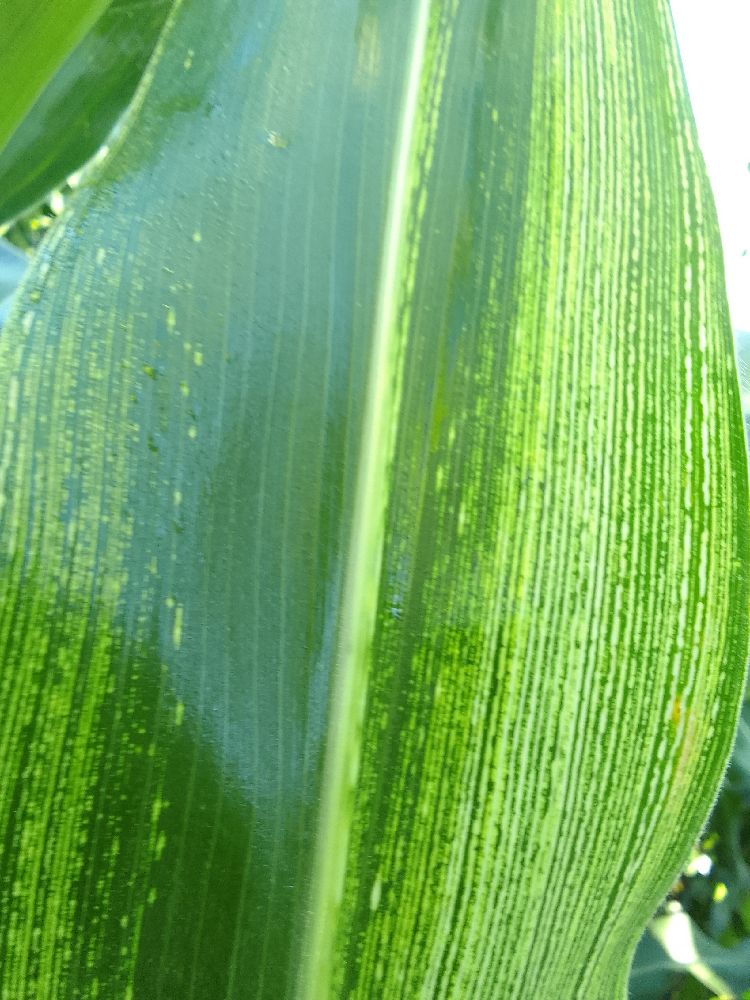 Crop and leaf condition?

maize, maize streak virus
